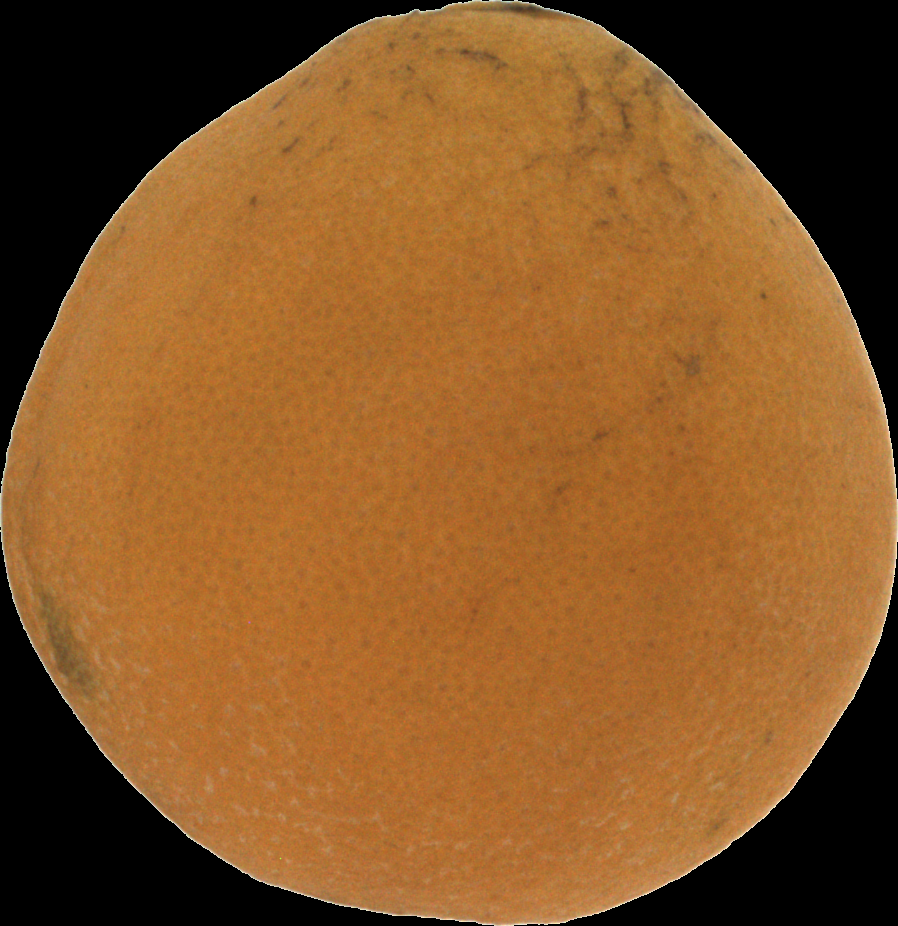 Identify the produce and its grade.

orange, bad
